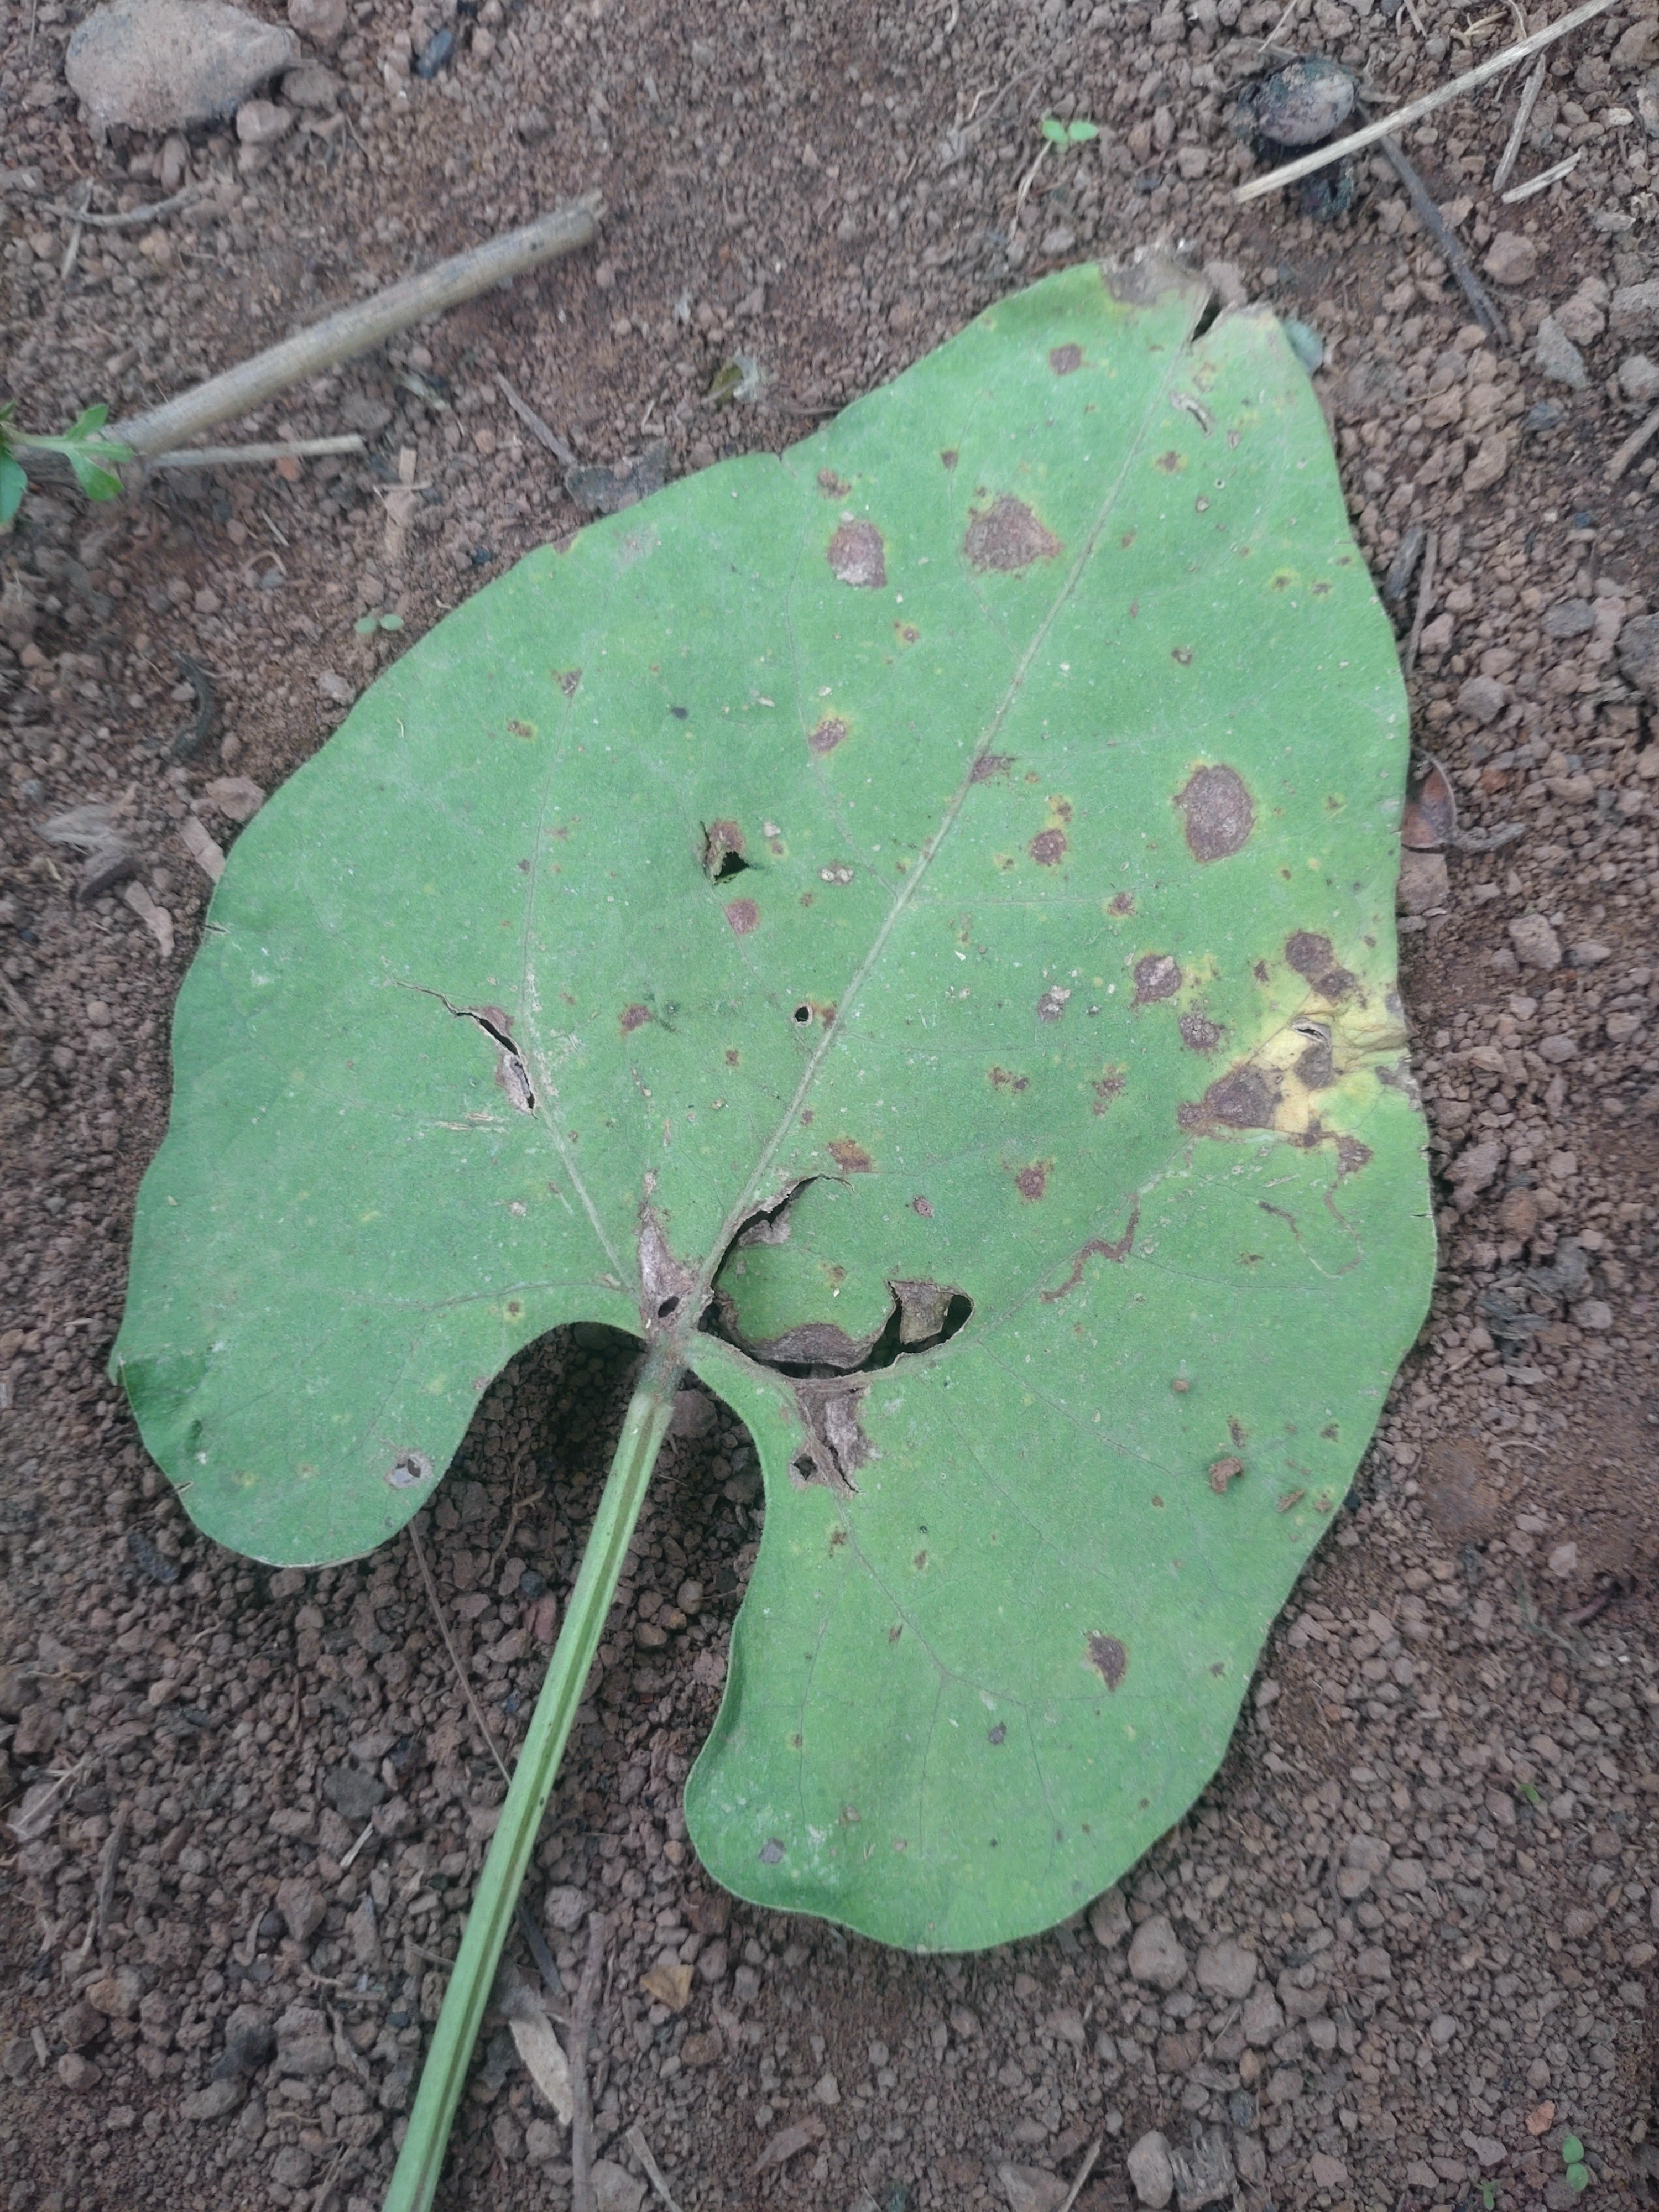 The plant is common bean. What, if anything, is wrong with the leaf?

rust
